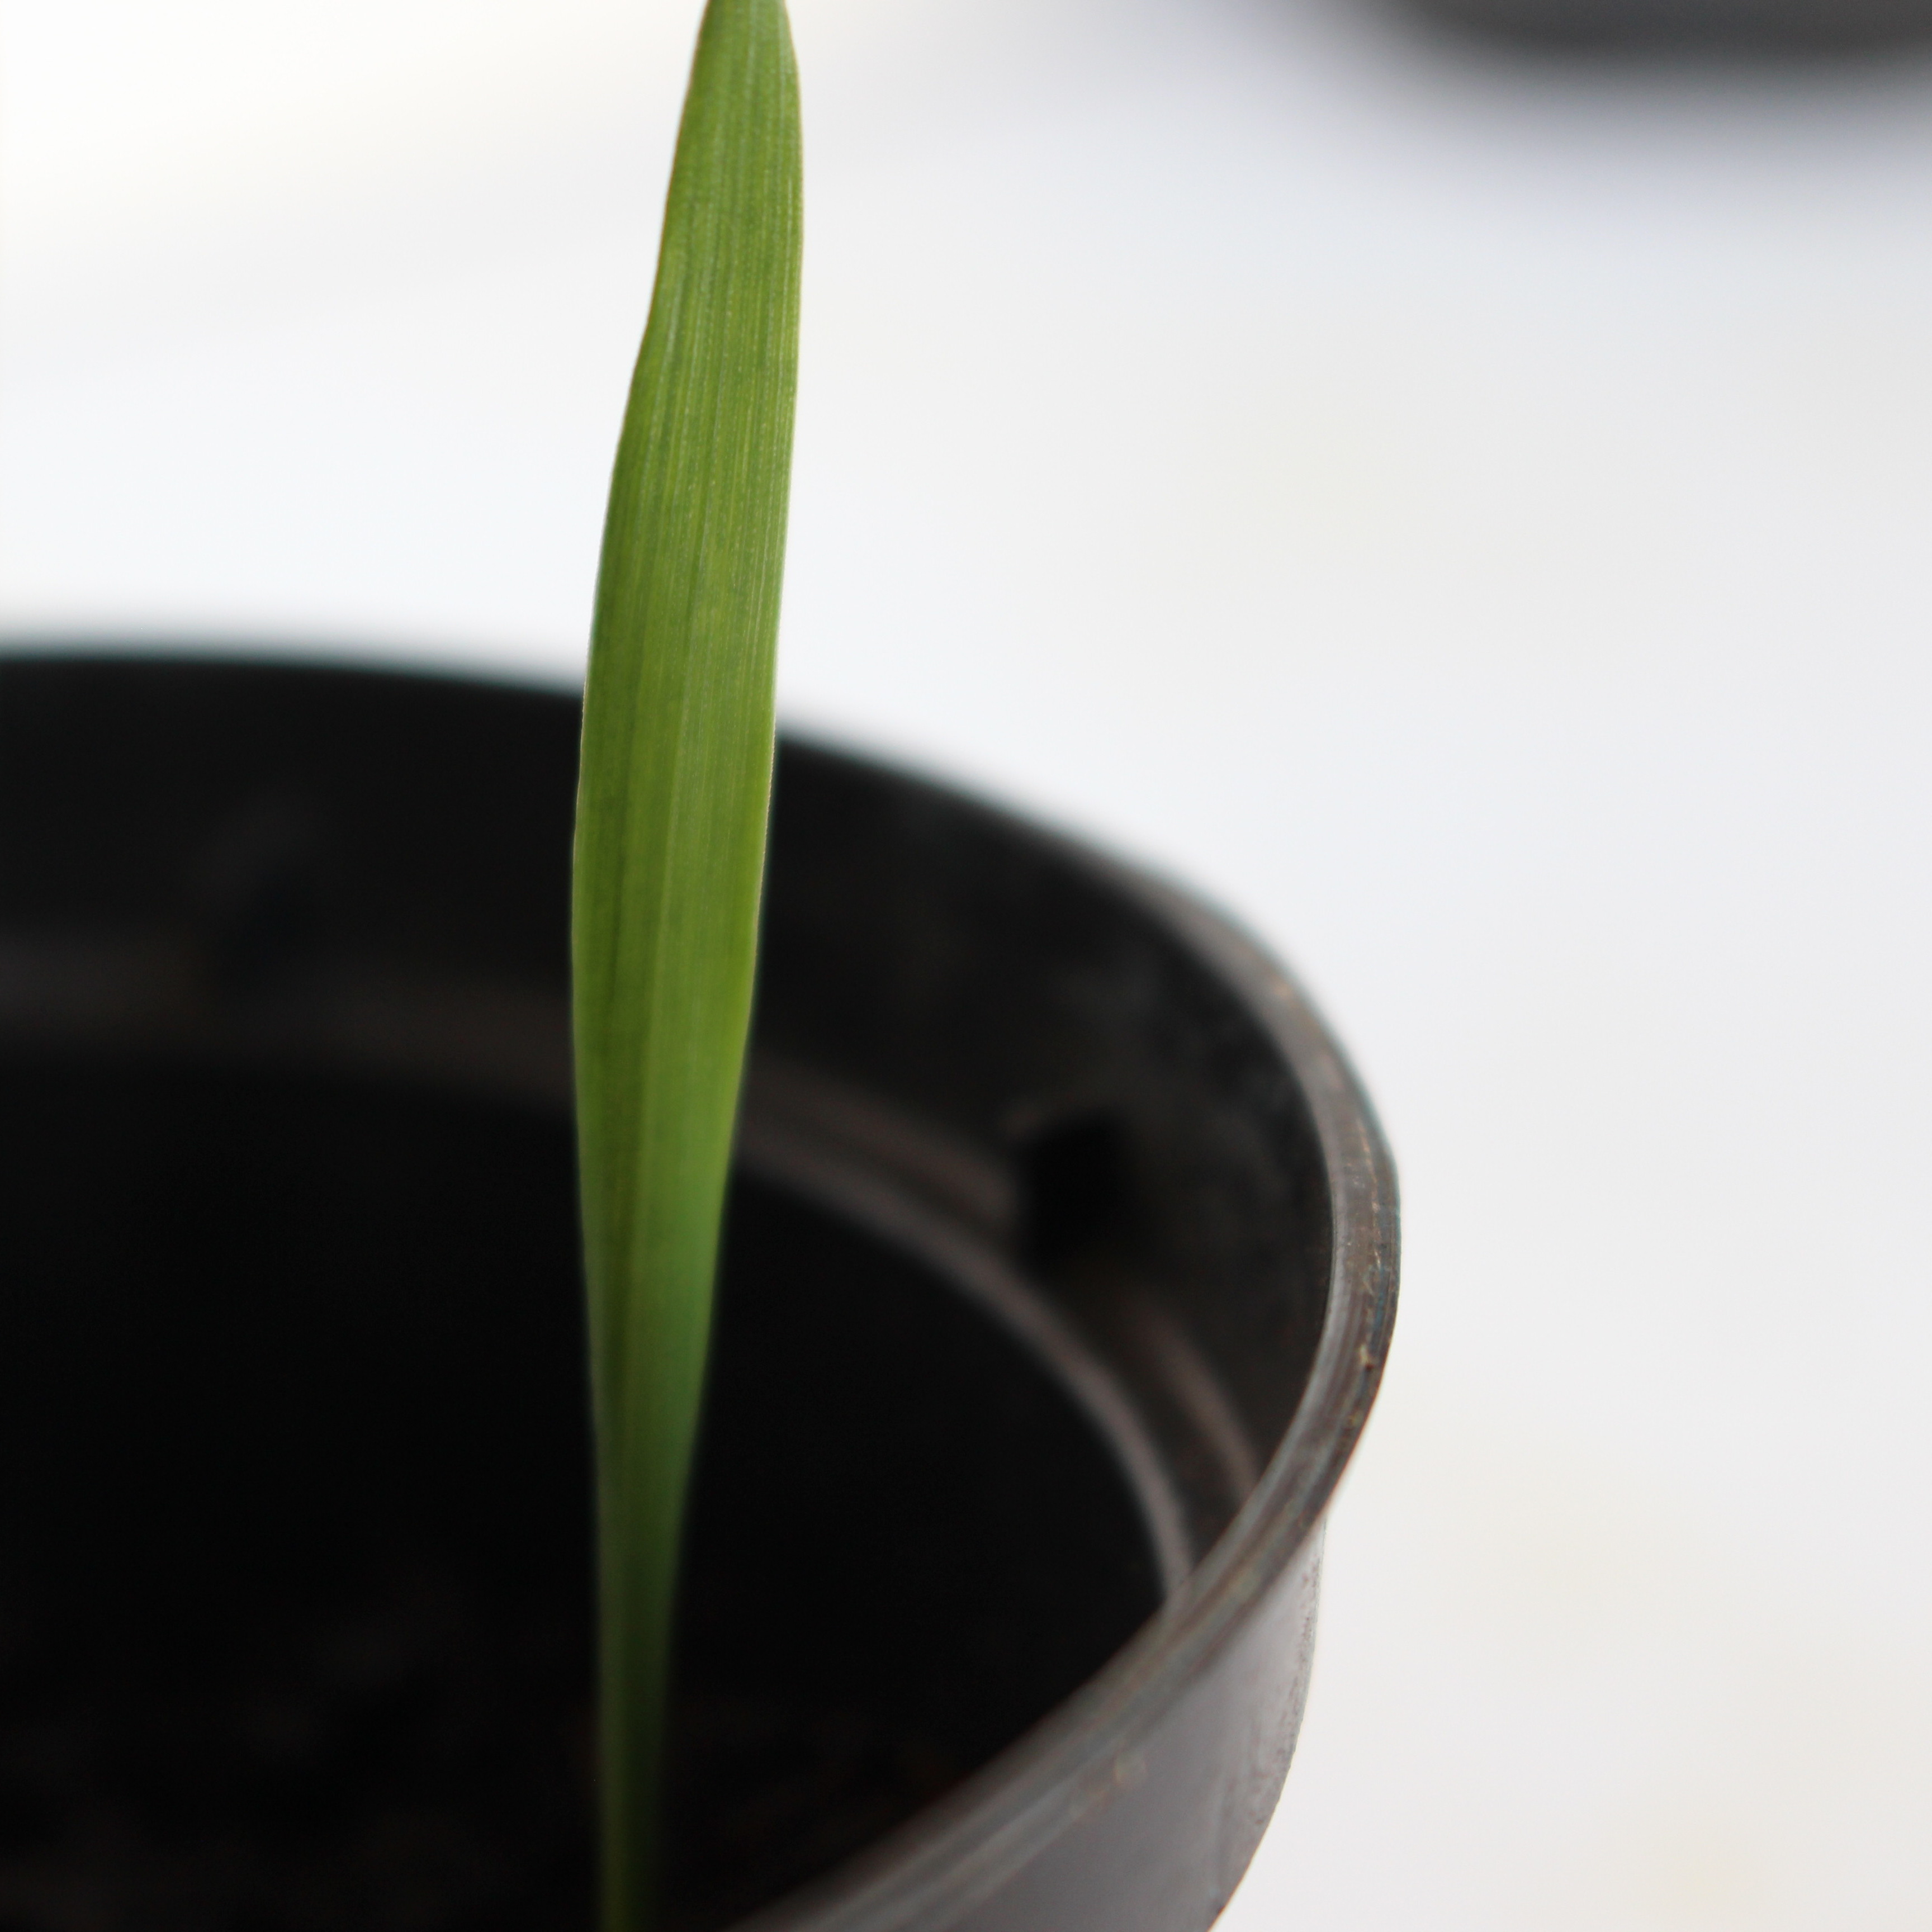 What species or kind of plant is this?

Avena sterilis
